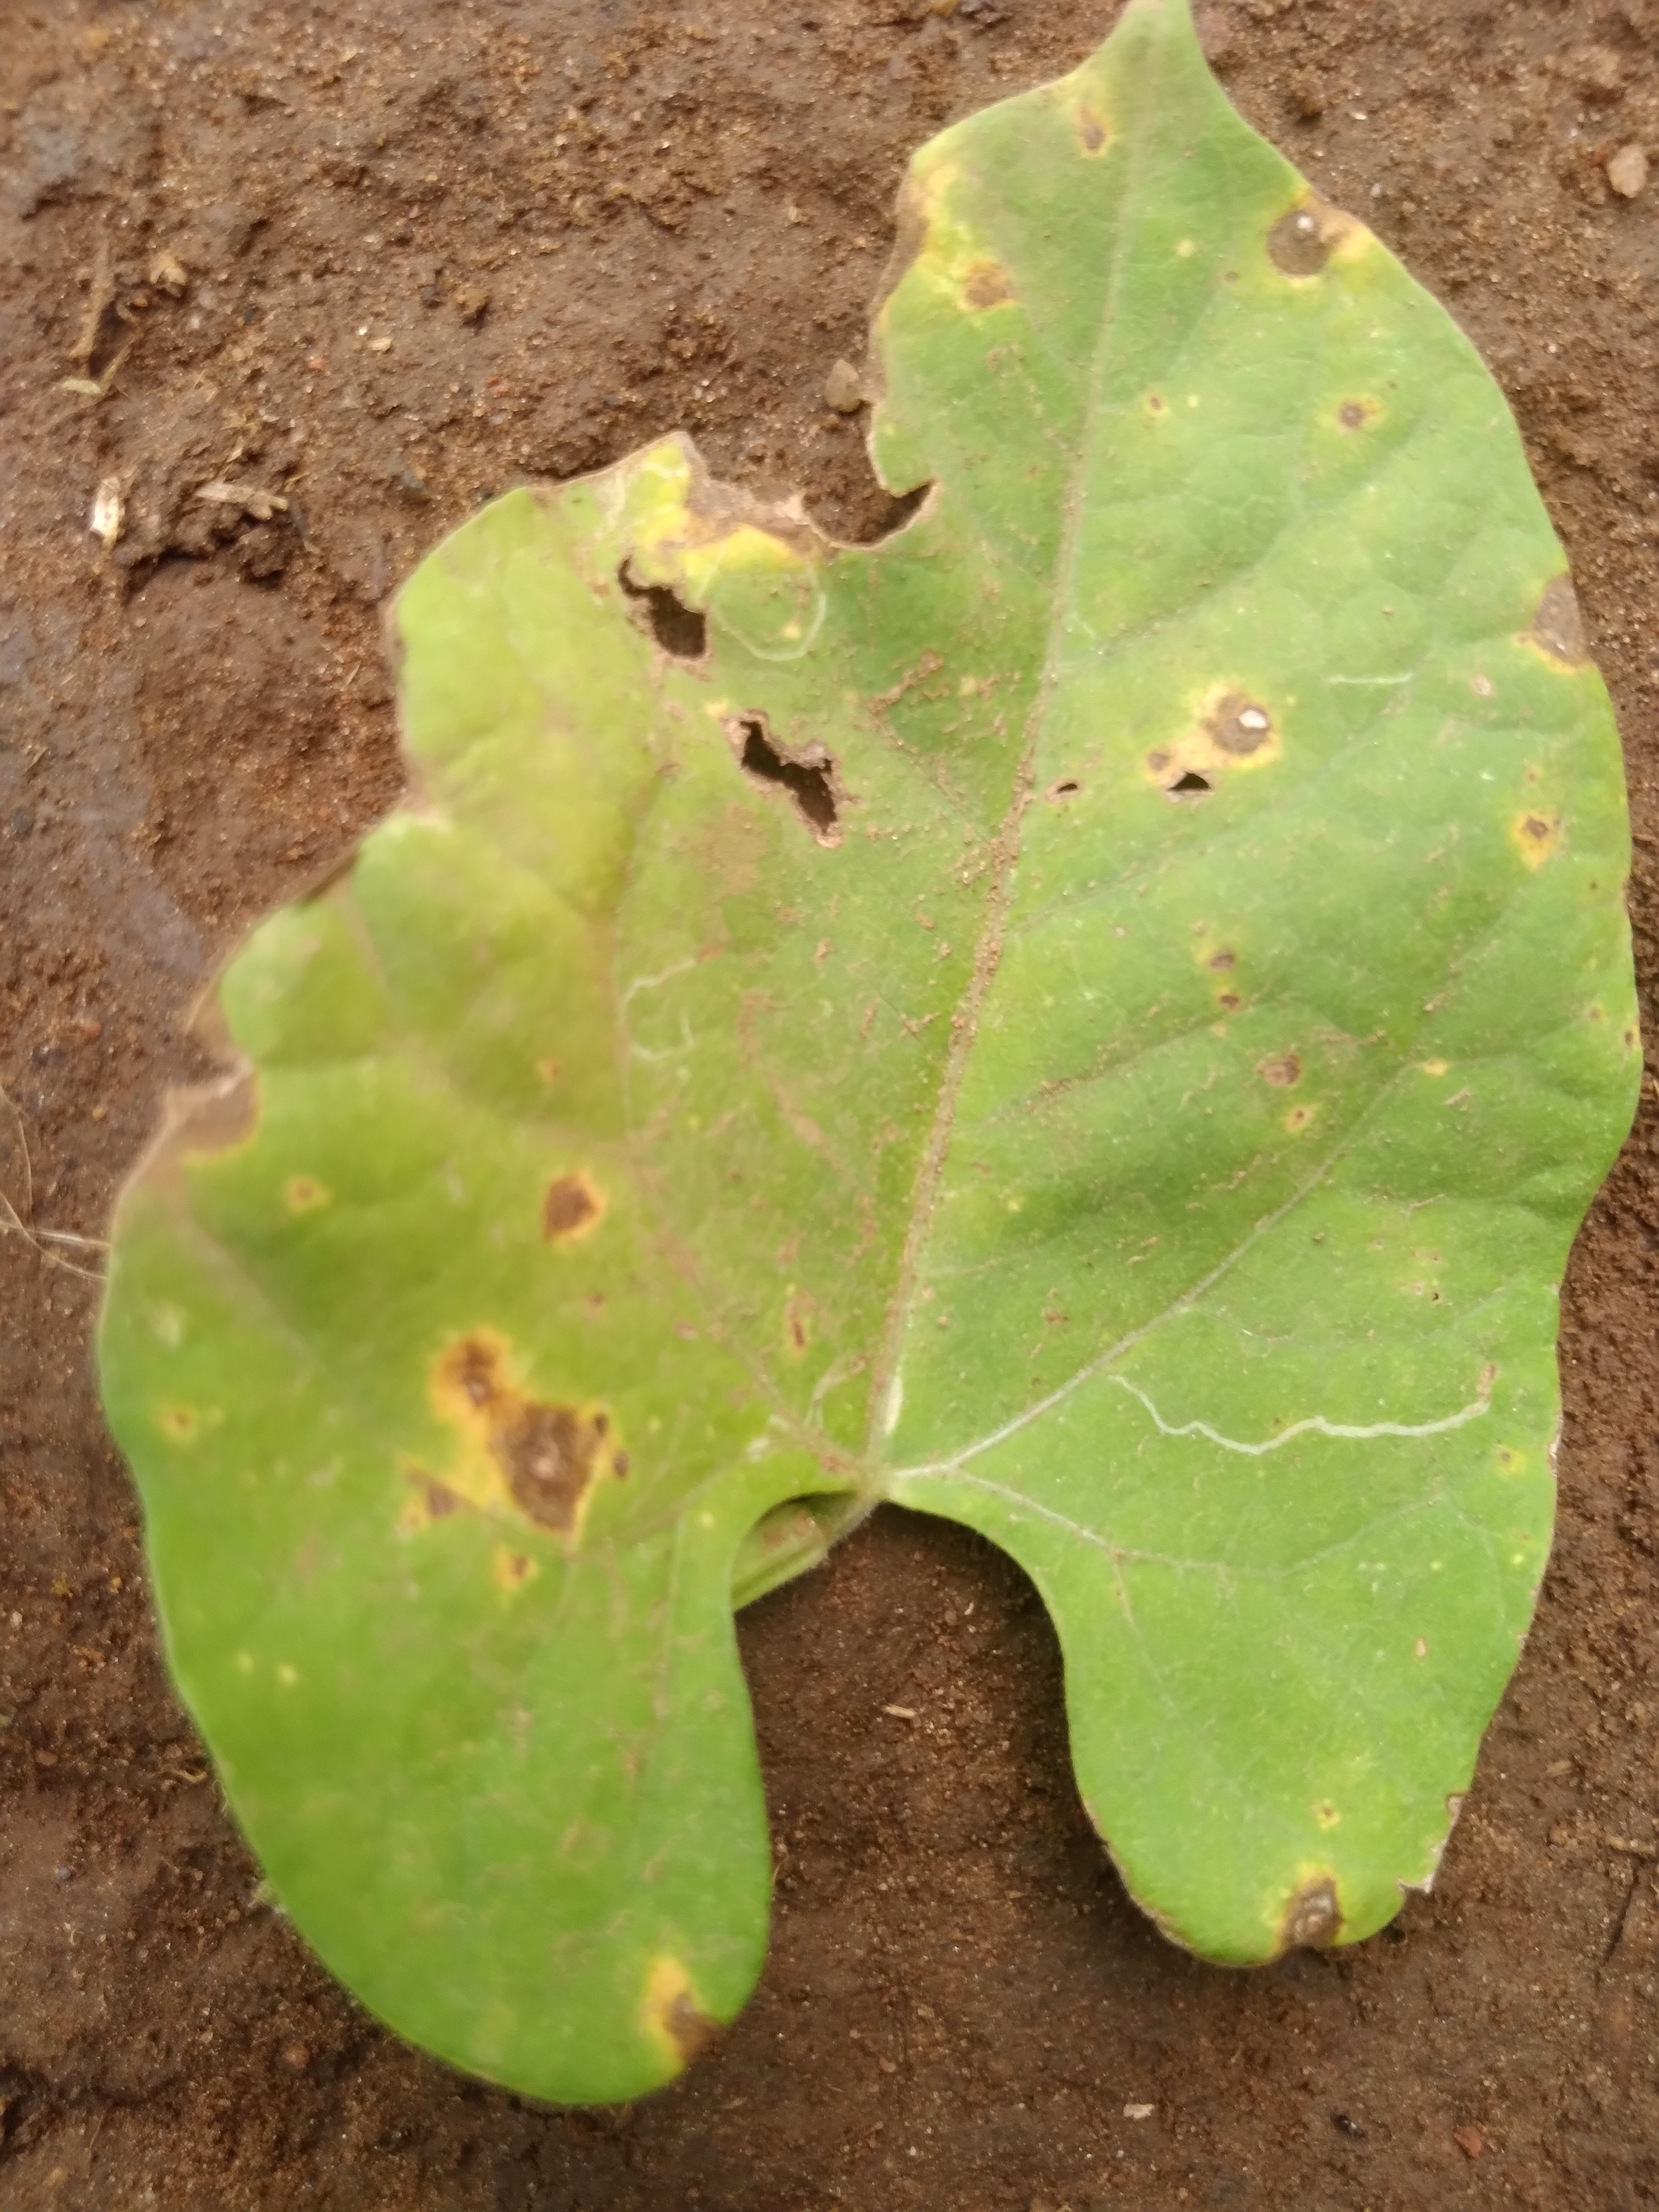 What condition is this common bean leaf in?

rust
